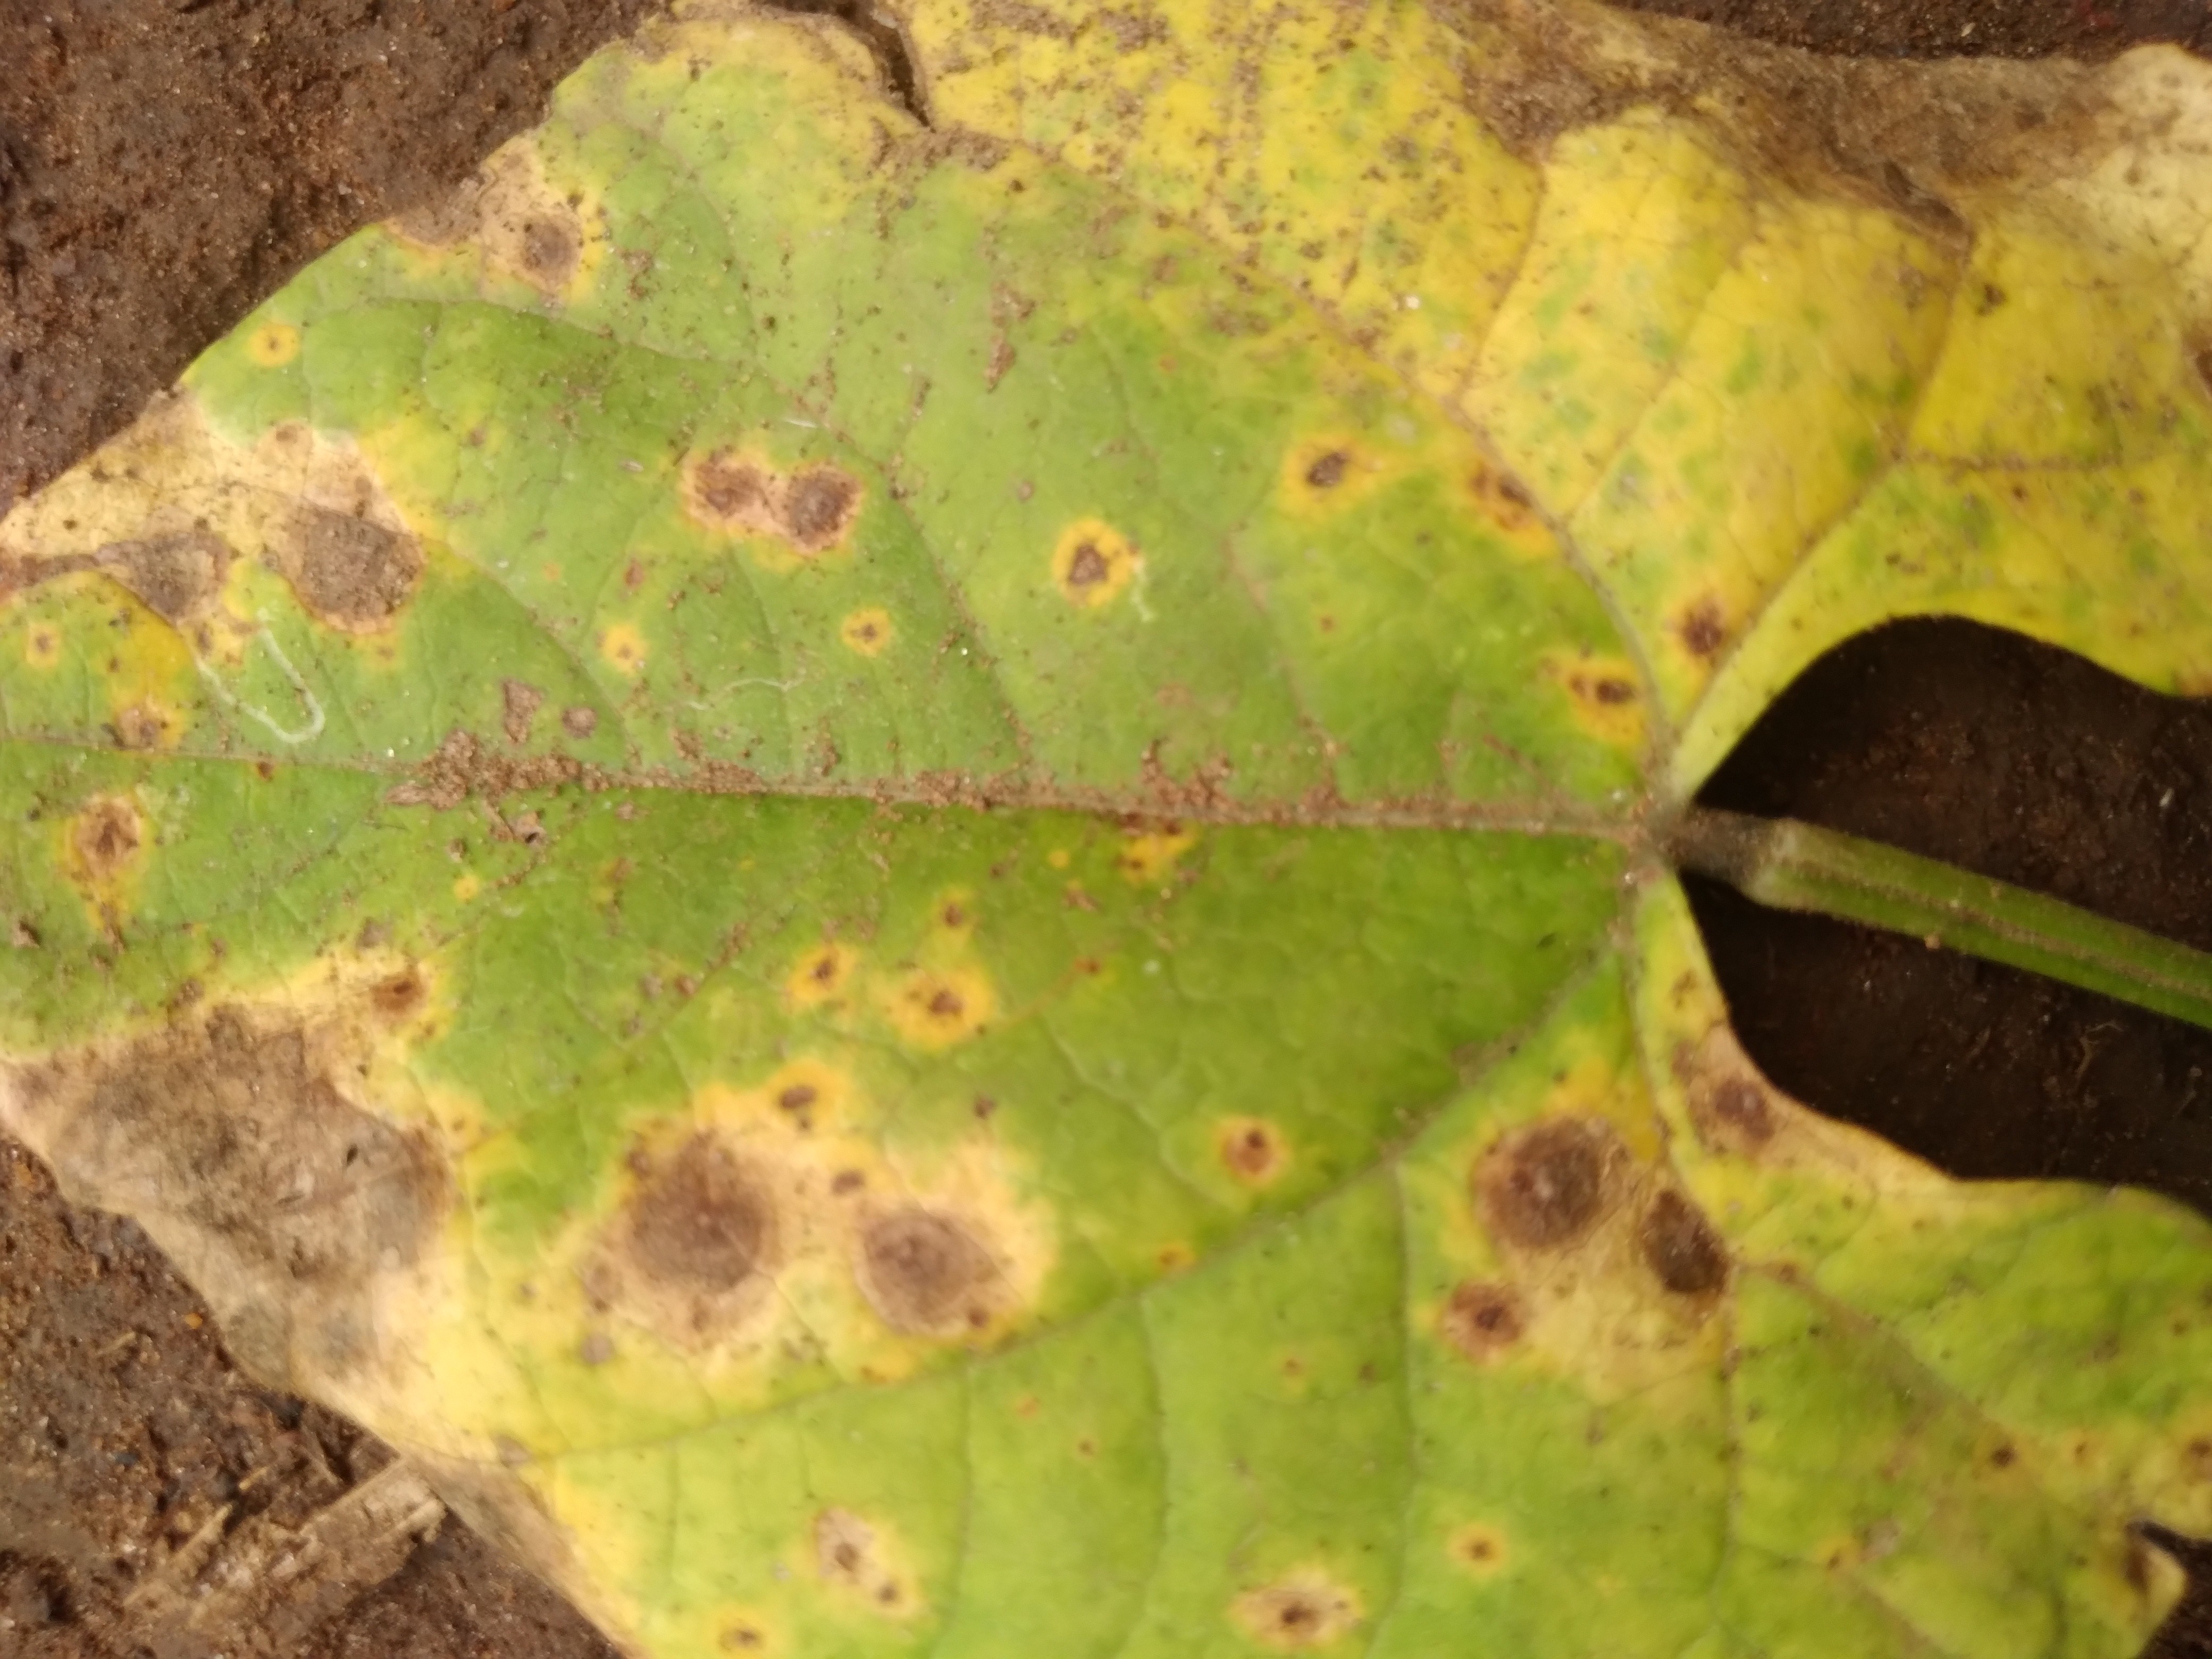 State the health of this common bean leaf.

rust
